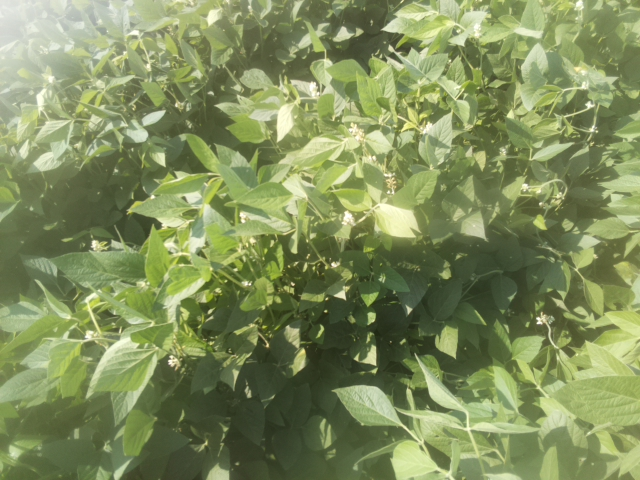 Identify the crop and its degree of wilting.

soybean, leaves with no wilting
